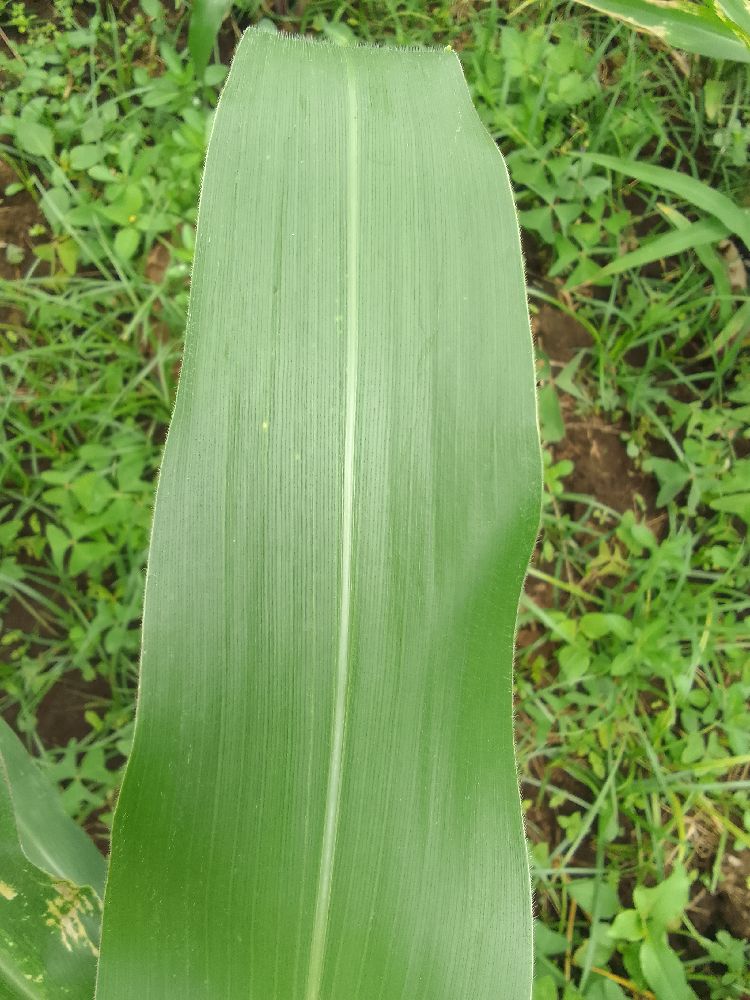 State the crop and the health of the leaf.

maize, healthy
